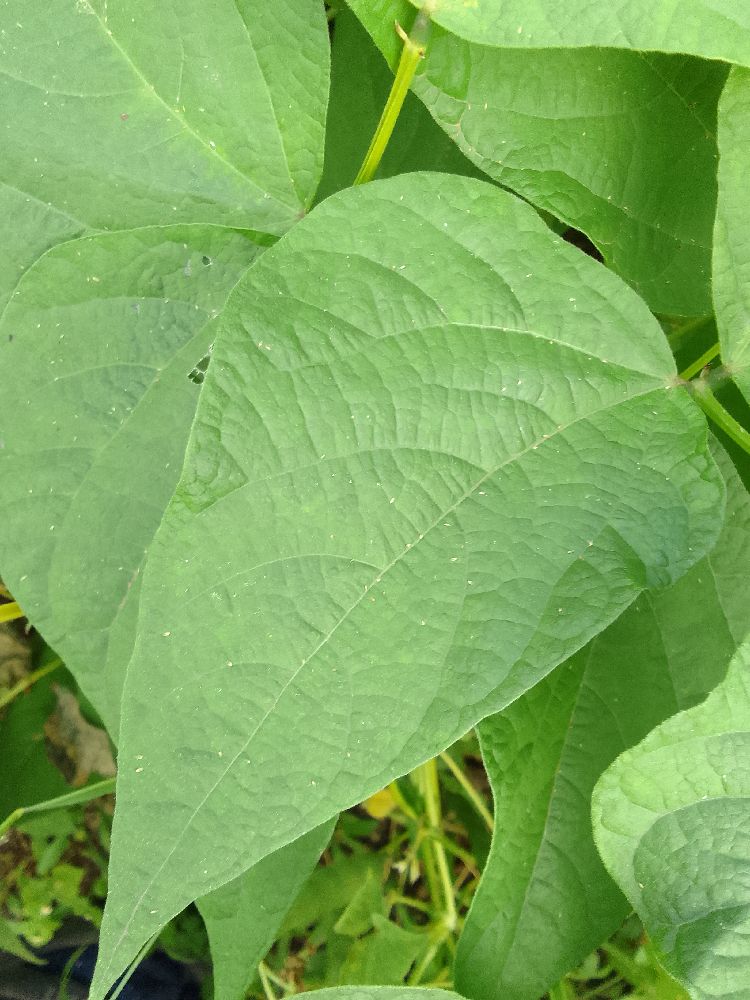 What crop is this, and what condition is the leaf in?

common bean, healthy
